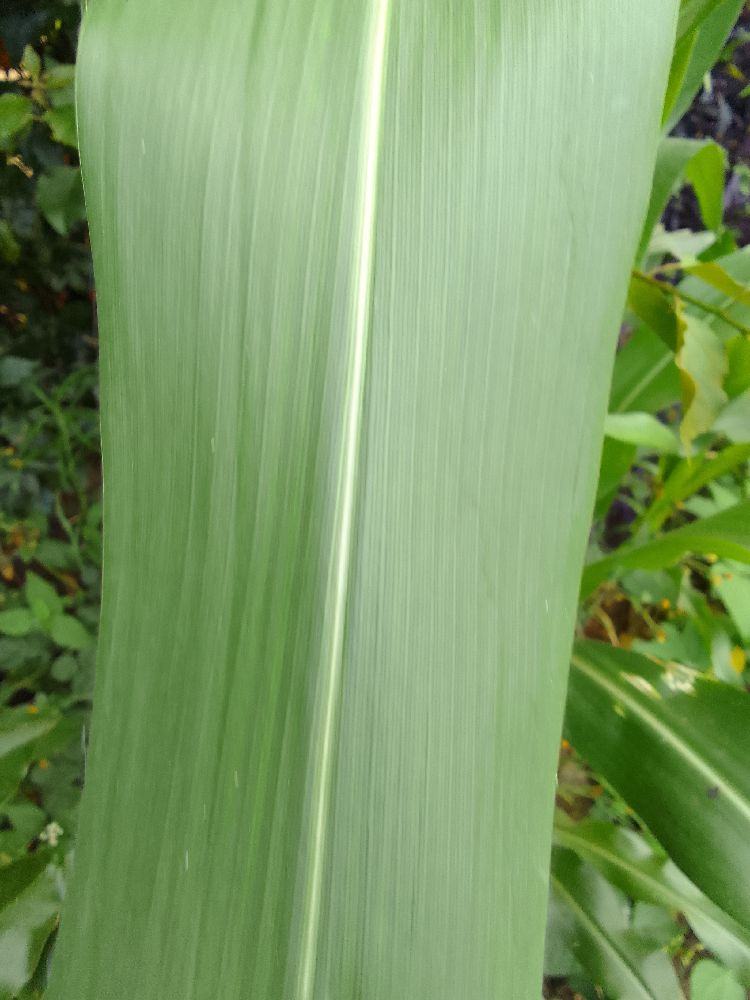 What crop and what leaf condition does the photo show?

maize, healthy
